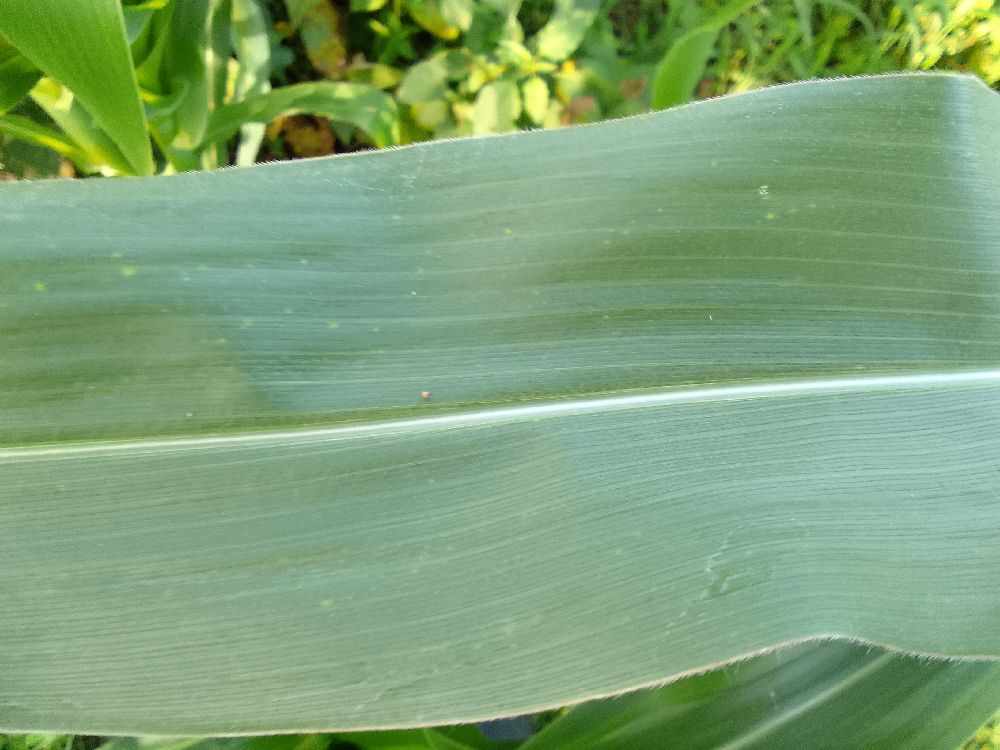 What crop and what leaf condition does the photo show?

maize, healthy
